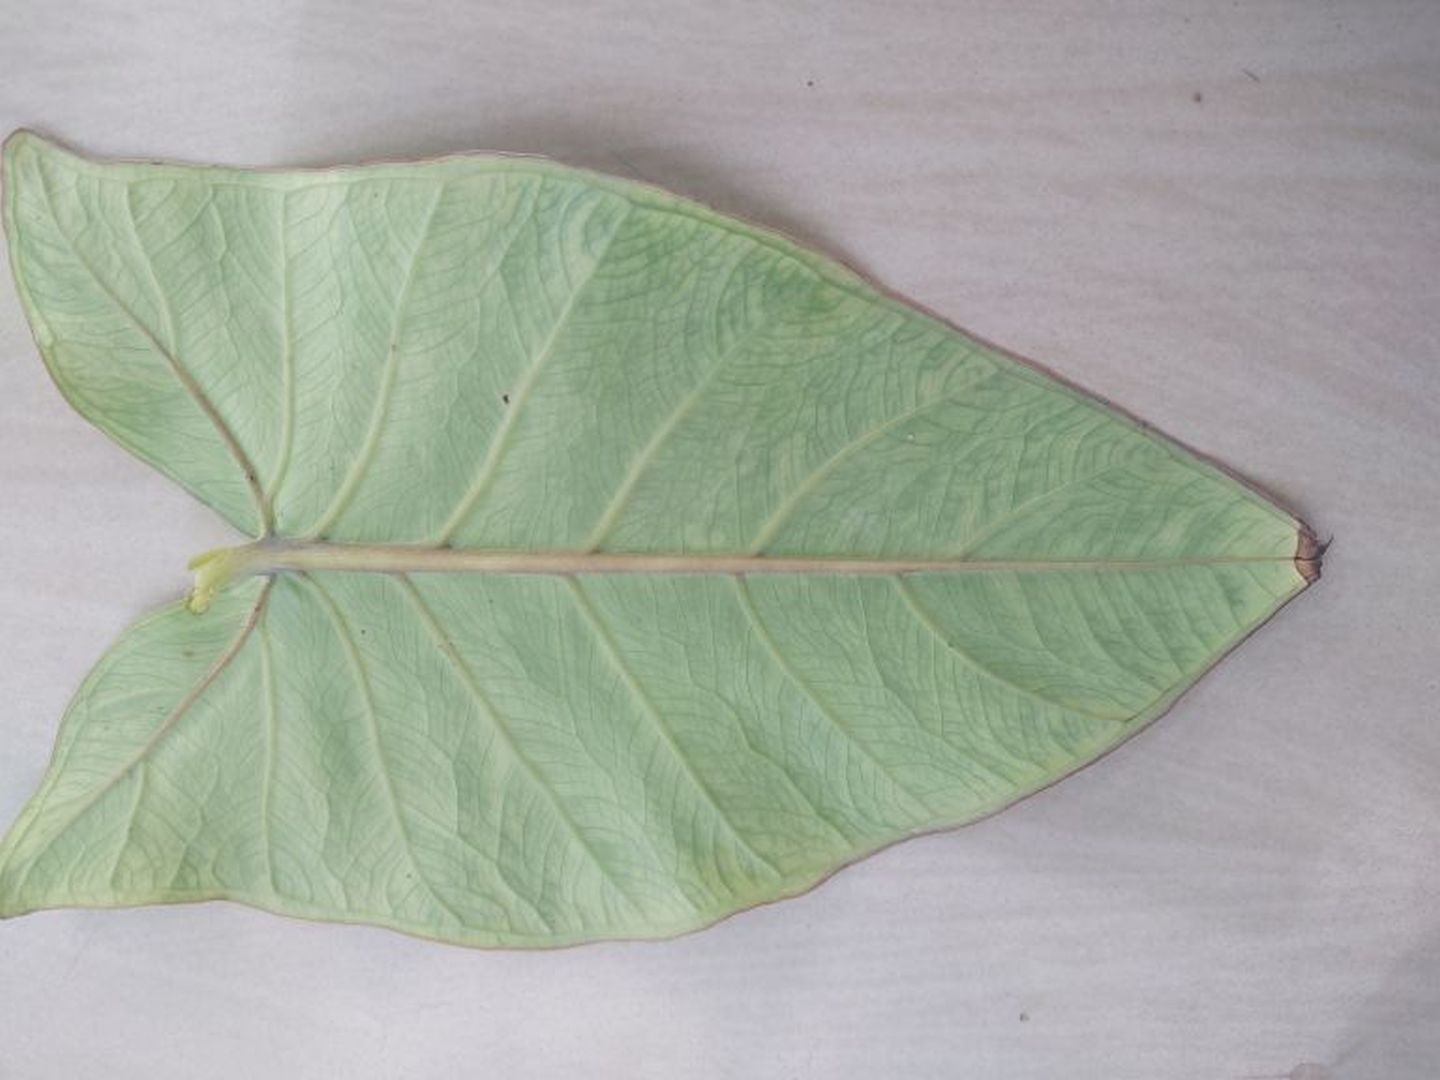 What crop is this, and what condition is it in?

taro, mosaic
